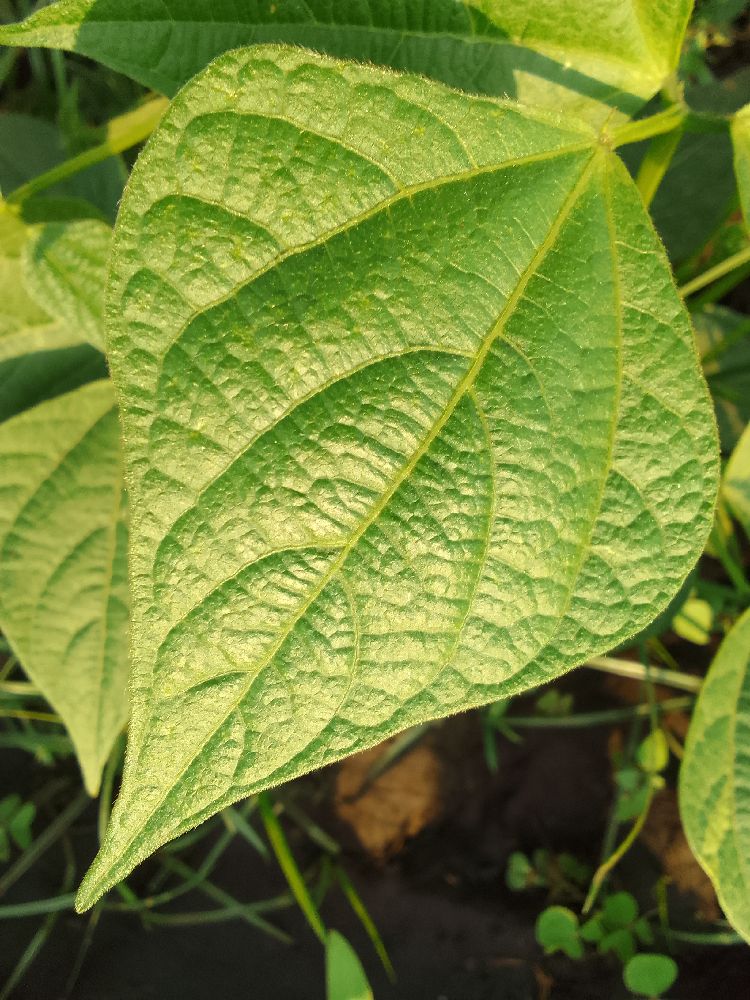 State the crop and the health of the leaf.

common bean, healthy
